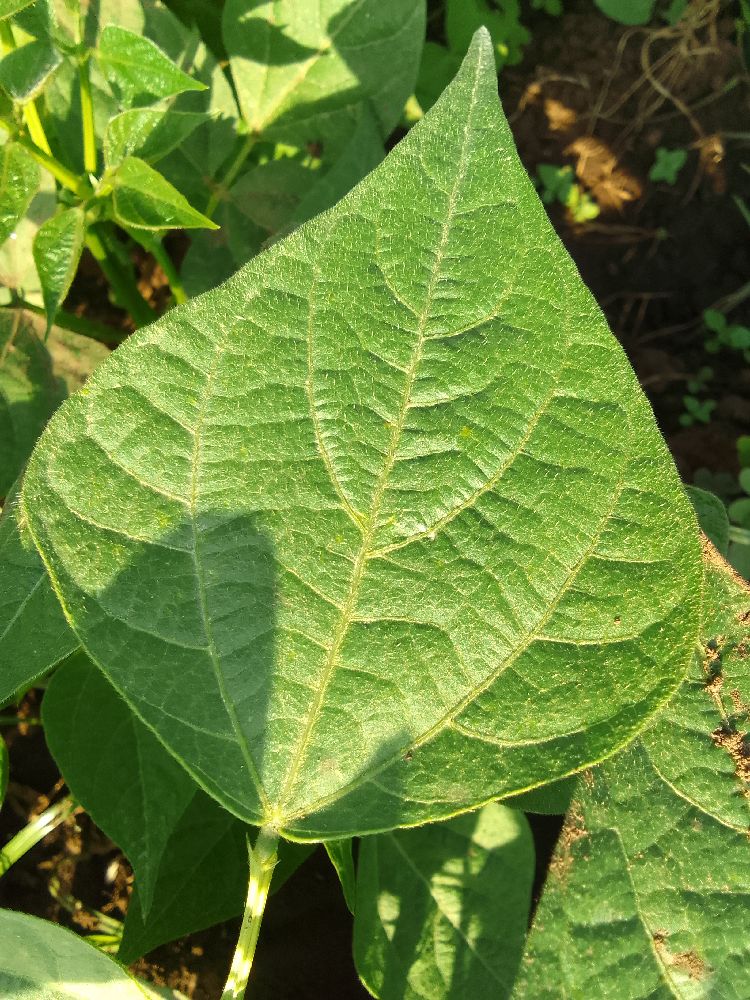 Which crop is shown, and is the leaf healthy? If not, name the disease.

common bean, healthy
